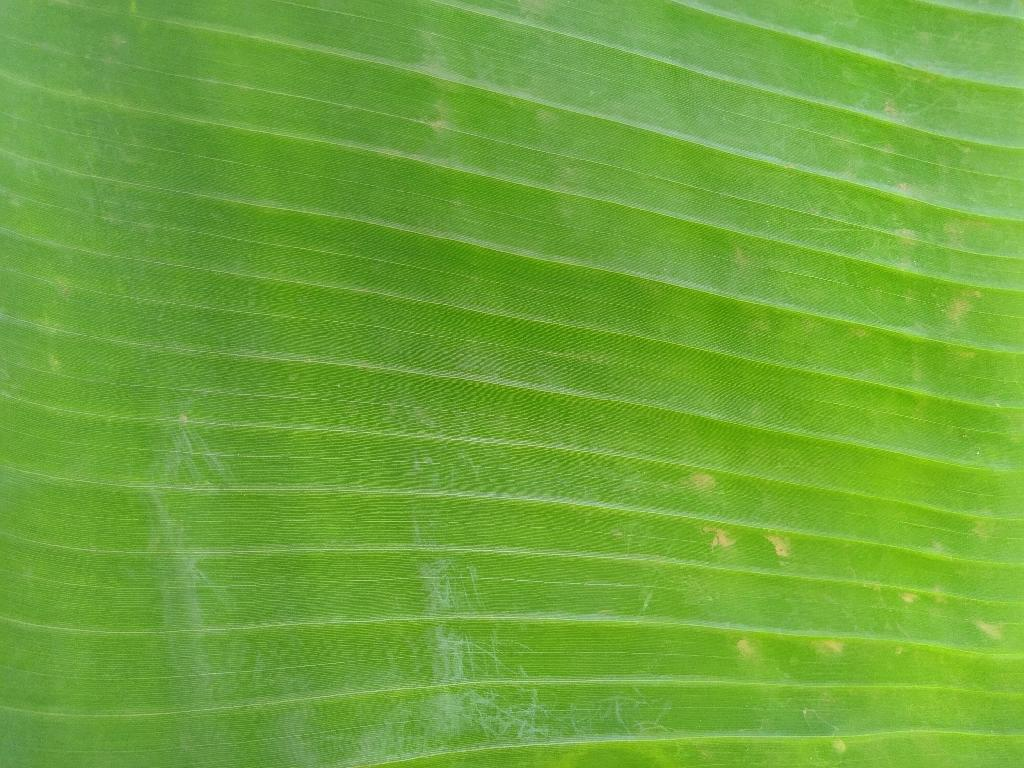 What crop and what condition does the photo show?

banana, healthy
